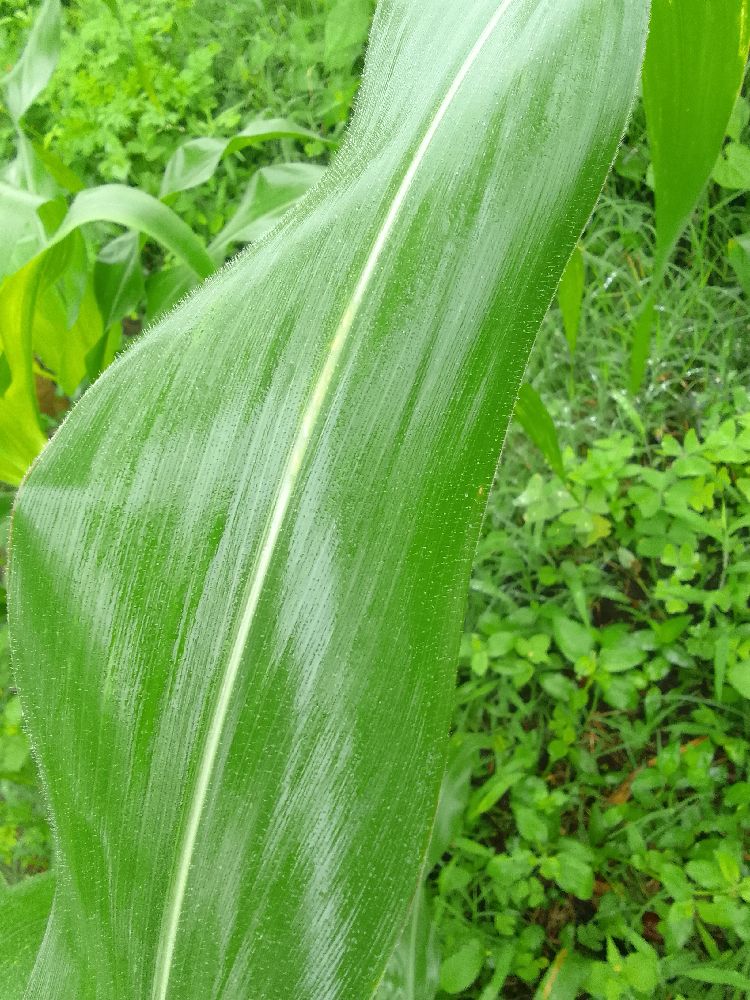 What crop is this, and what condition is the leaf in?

maize, healthy
